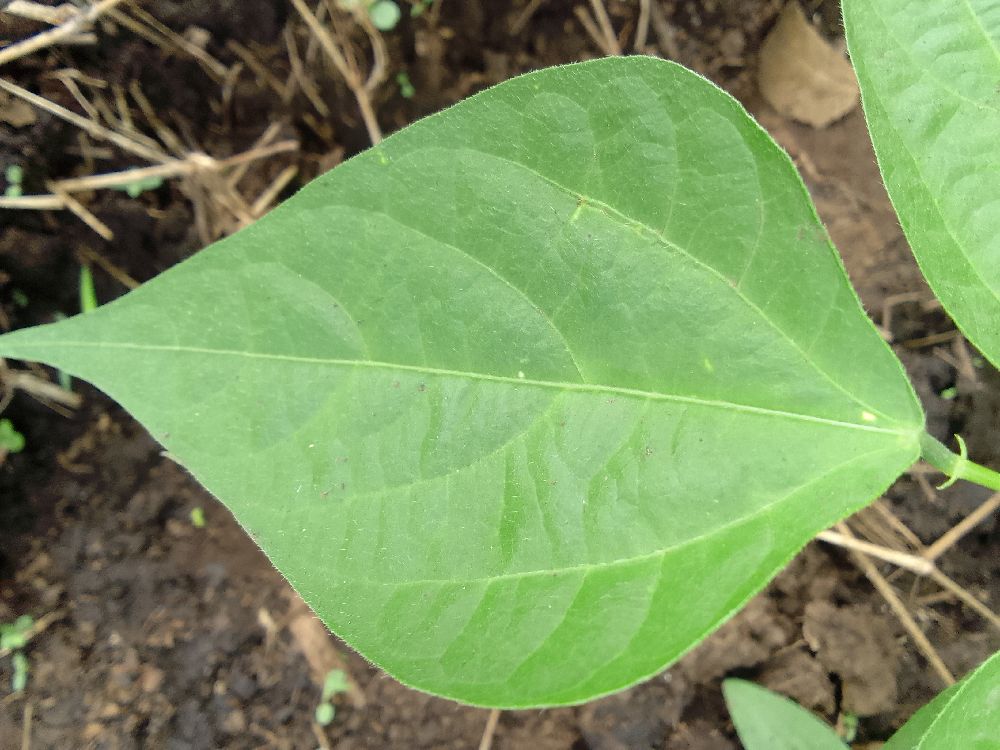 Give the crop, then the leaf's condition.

common bean, healthy
